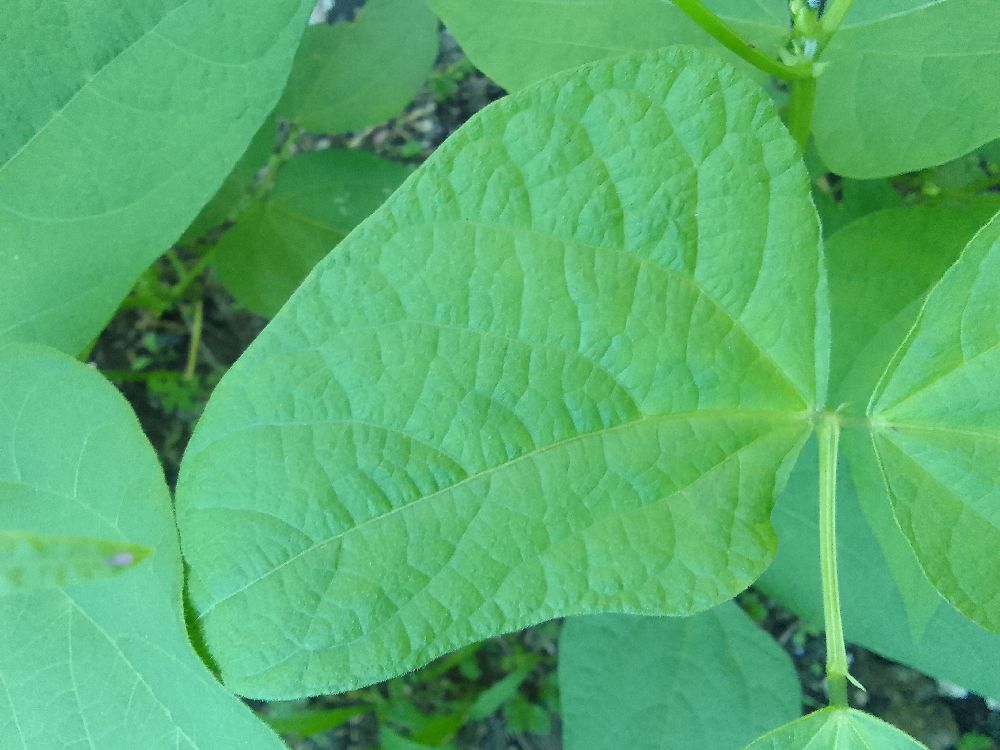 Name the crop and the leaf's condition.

common bean, healthy
